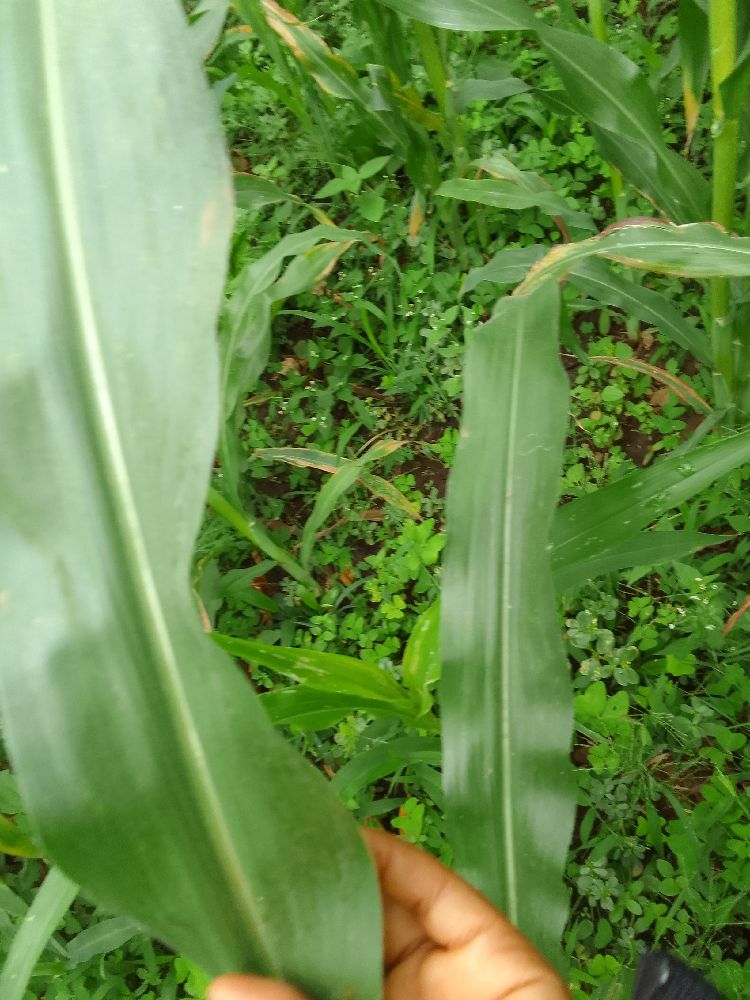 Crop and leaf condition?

maize, healthy
